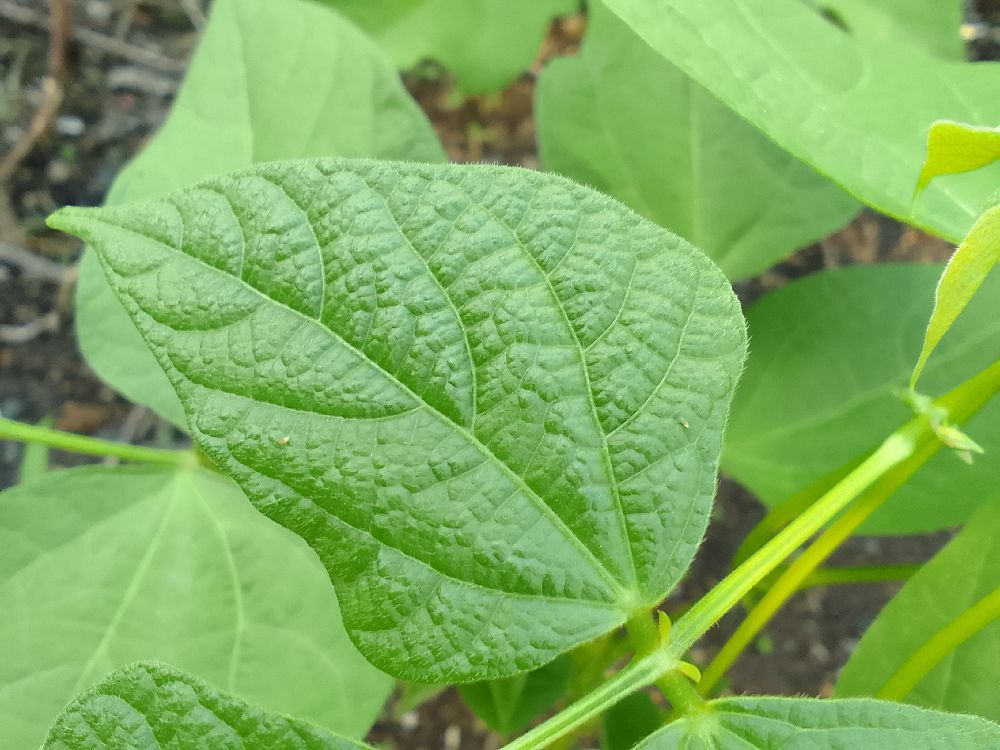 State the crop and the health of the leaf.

common bean, healthy
